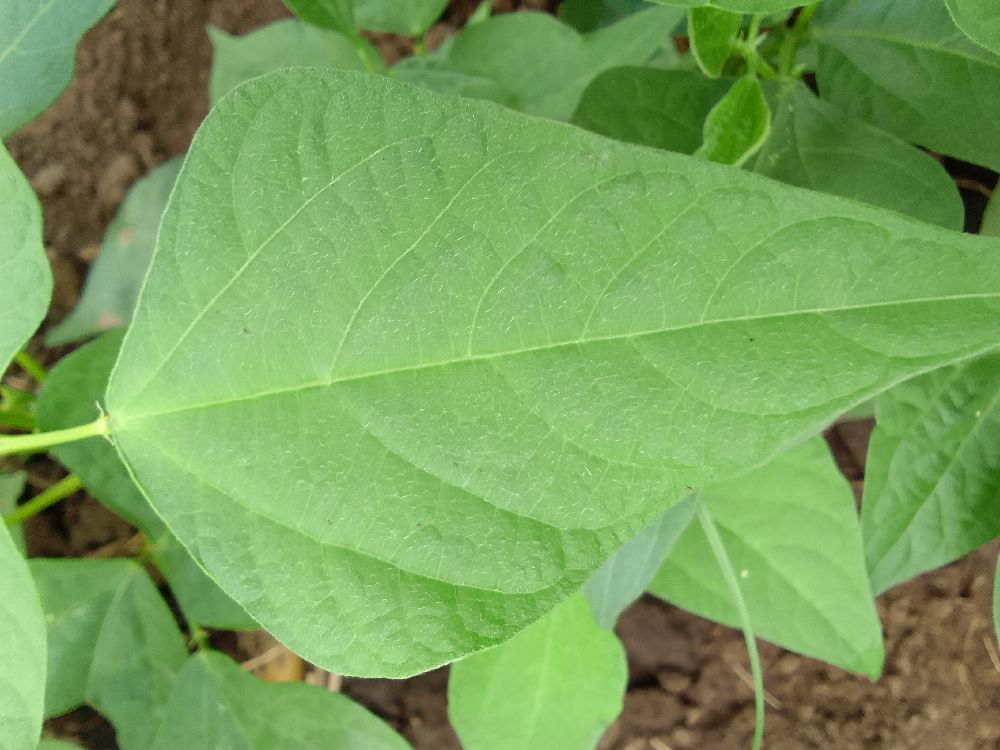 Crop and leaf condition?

common bean, healthy
